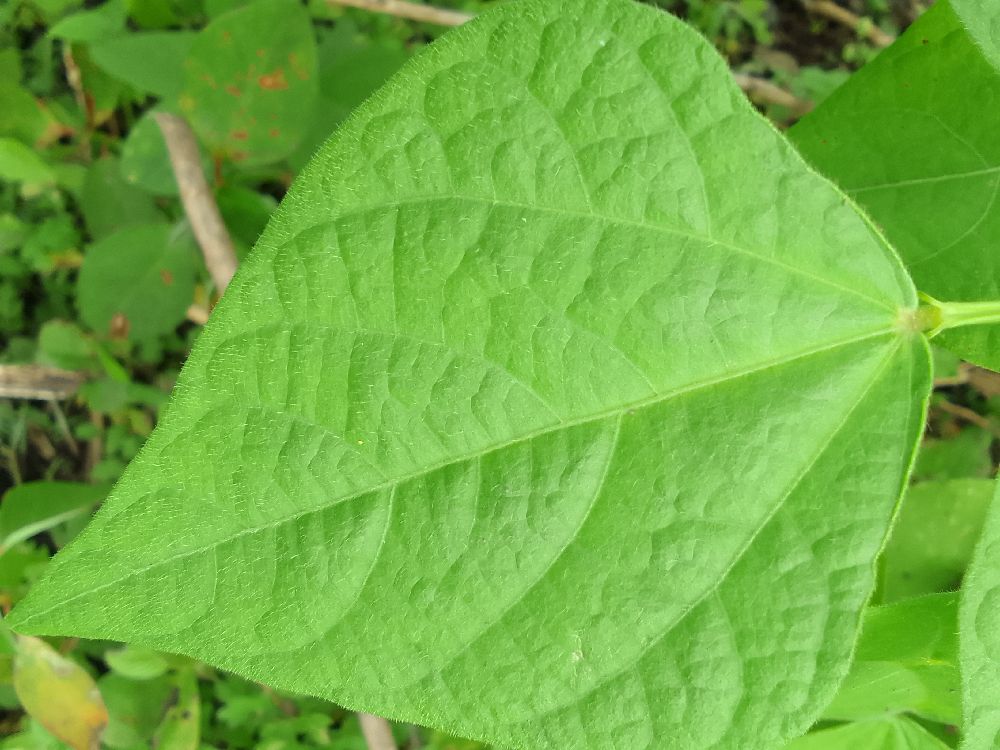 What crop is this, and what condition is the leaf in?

common bean, healthy
